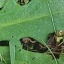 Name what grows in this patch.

structured weed
